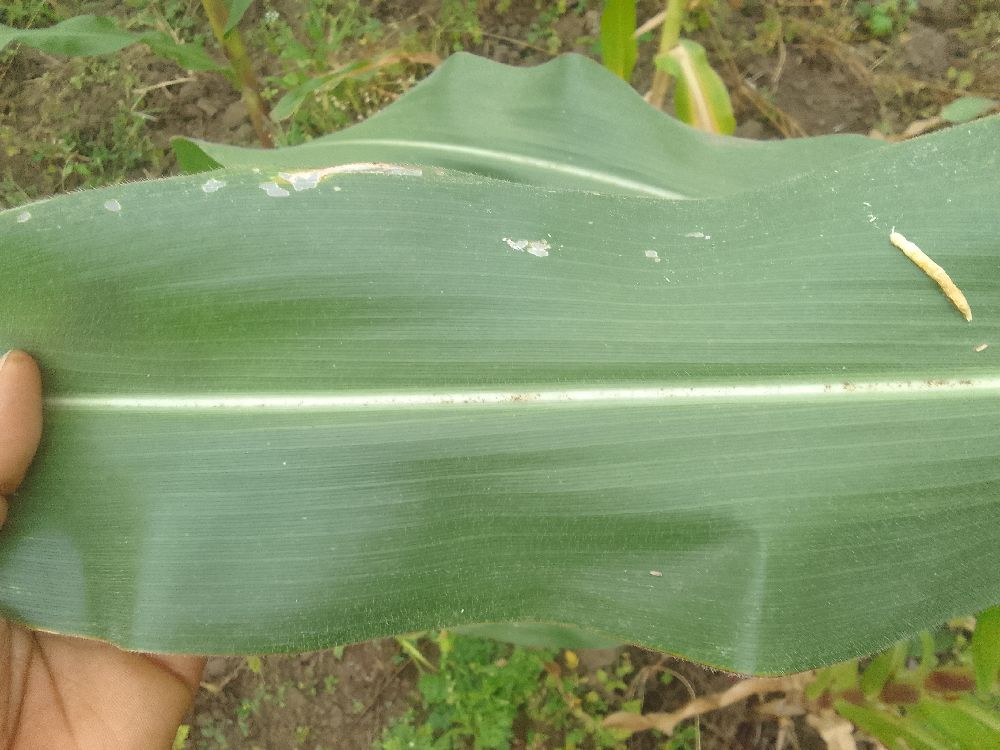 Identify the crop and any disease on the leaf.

maize, healthy
